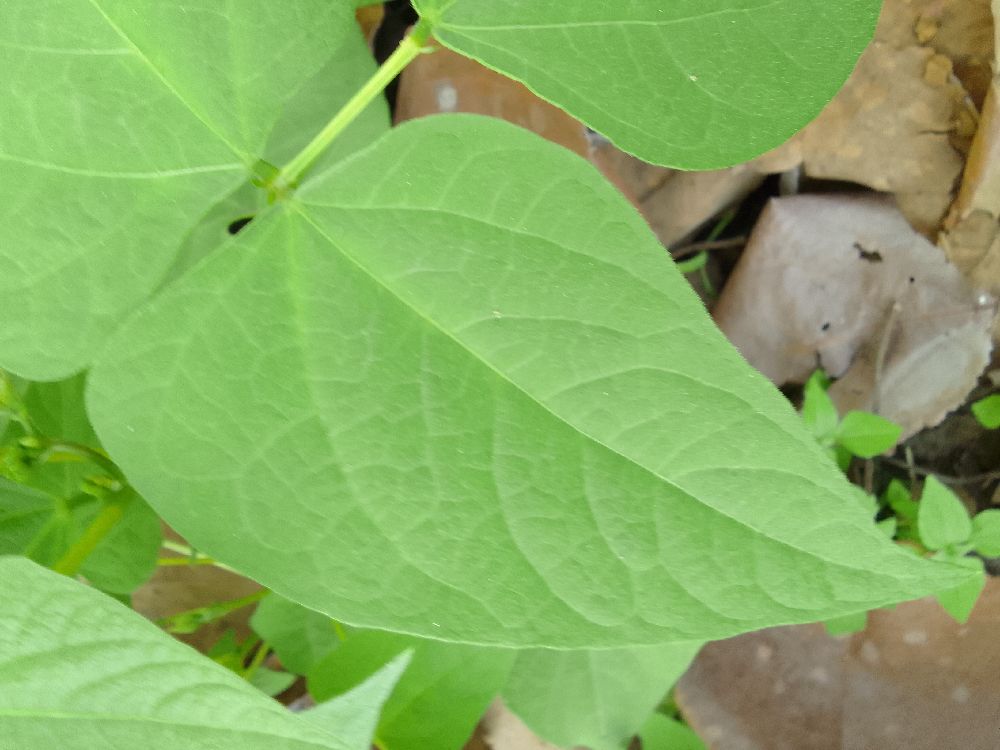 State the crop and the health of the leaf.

common bean, healthy
